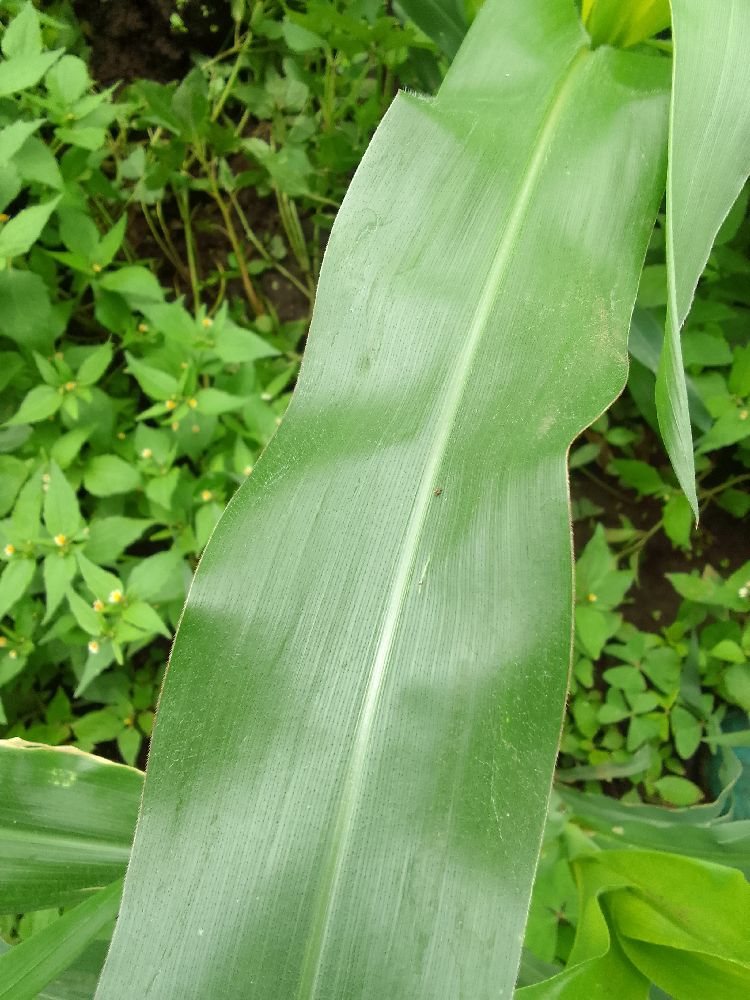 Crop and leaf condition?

maize, healthy
